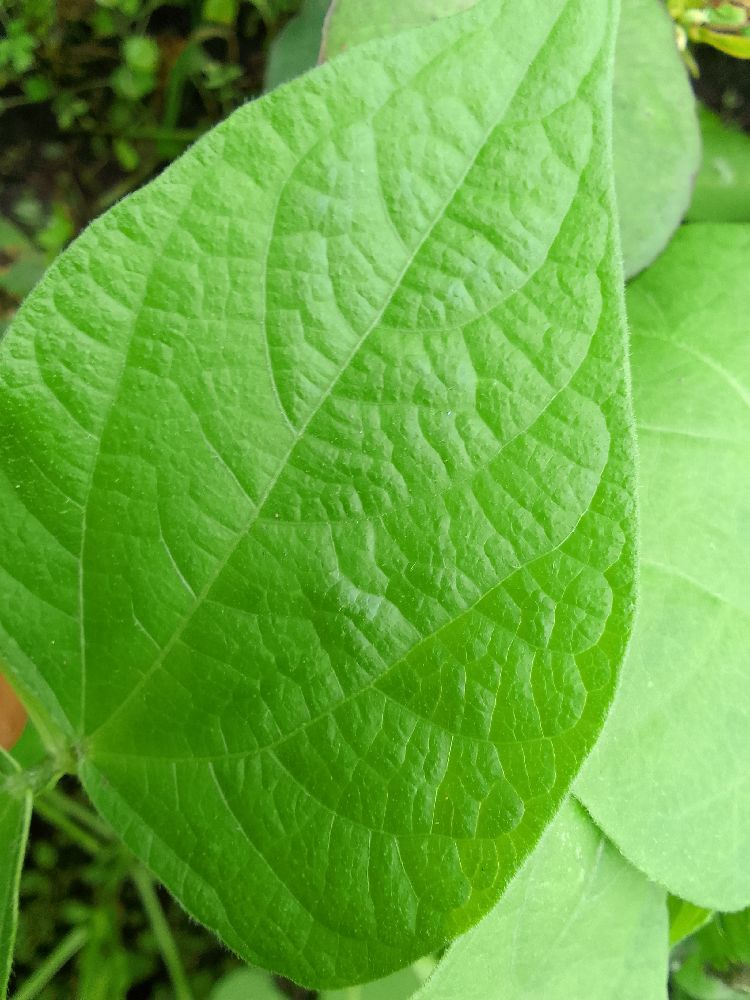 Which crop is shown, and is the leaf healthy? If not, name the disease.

common bean, healthy
